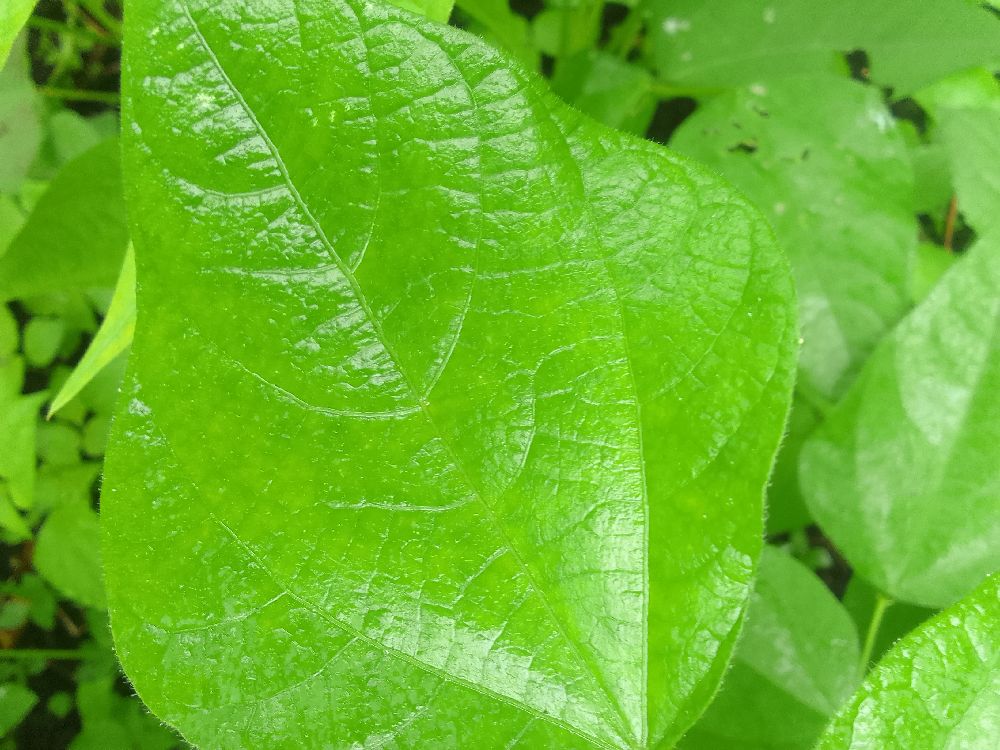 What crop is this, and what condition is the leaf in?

common bean, healthy
